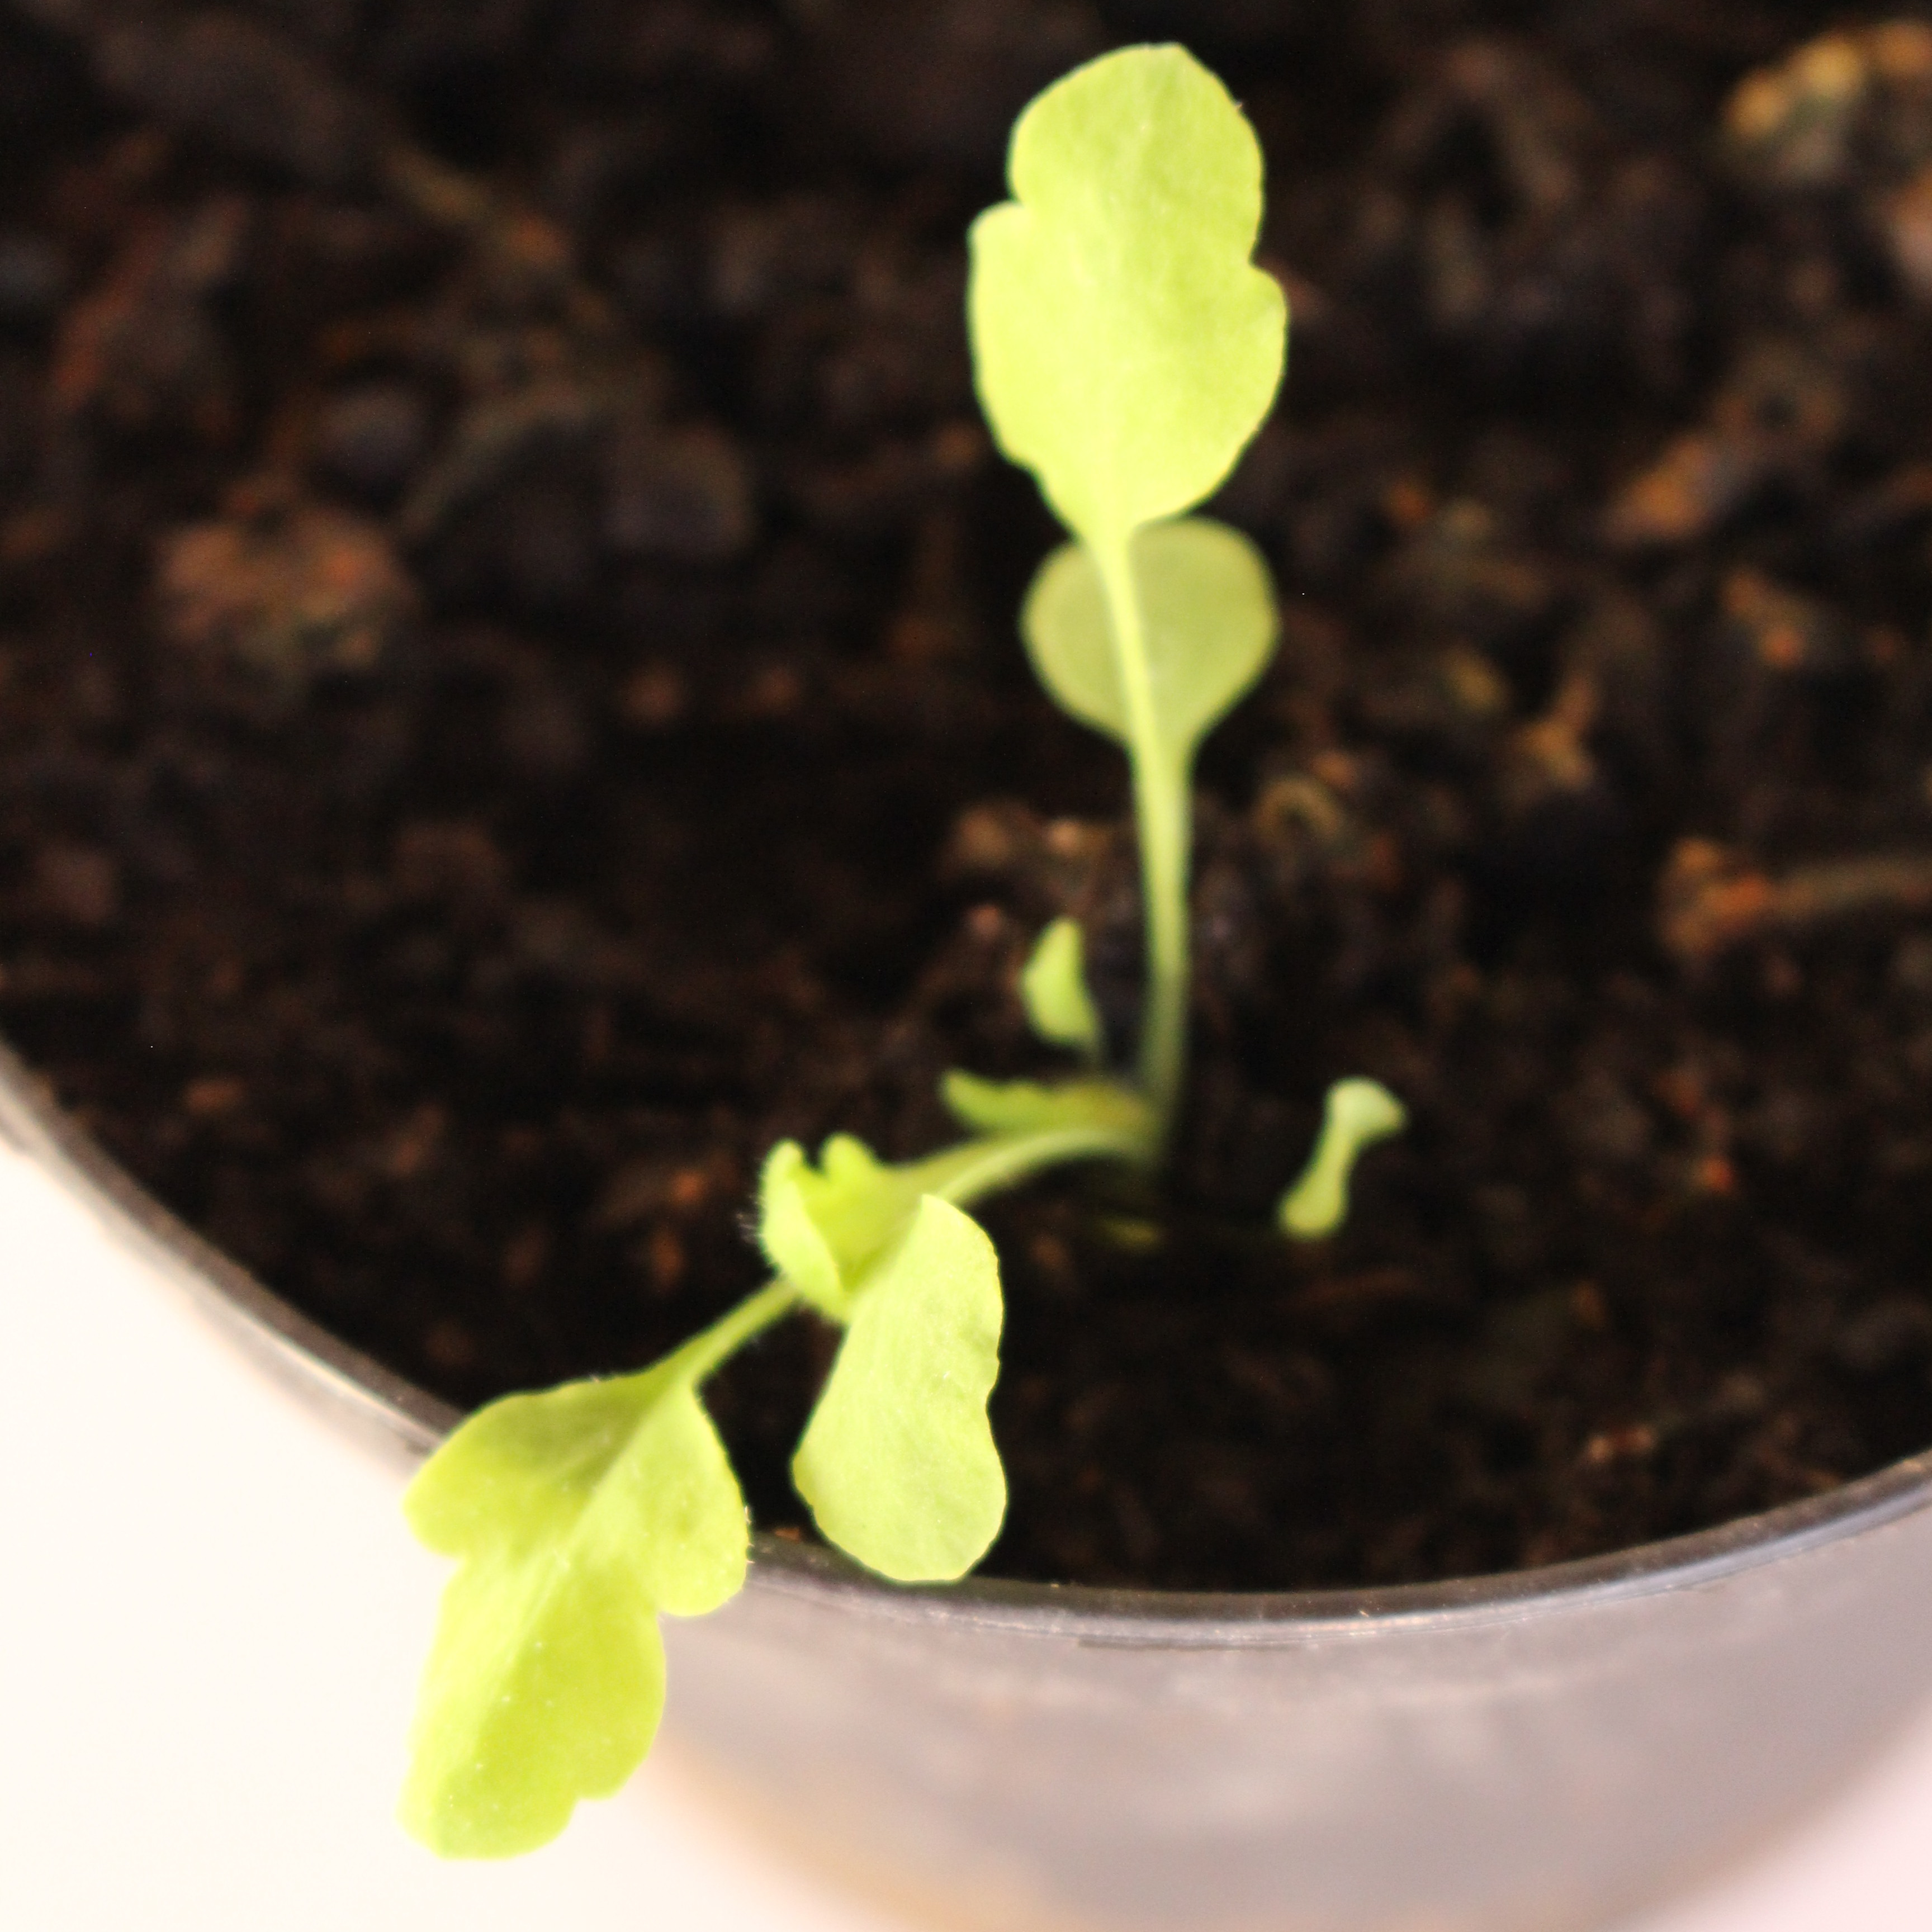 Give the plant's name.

Papaver rhoeas
